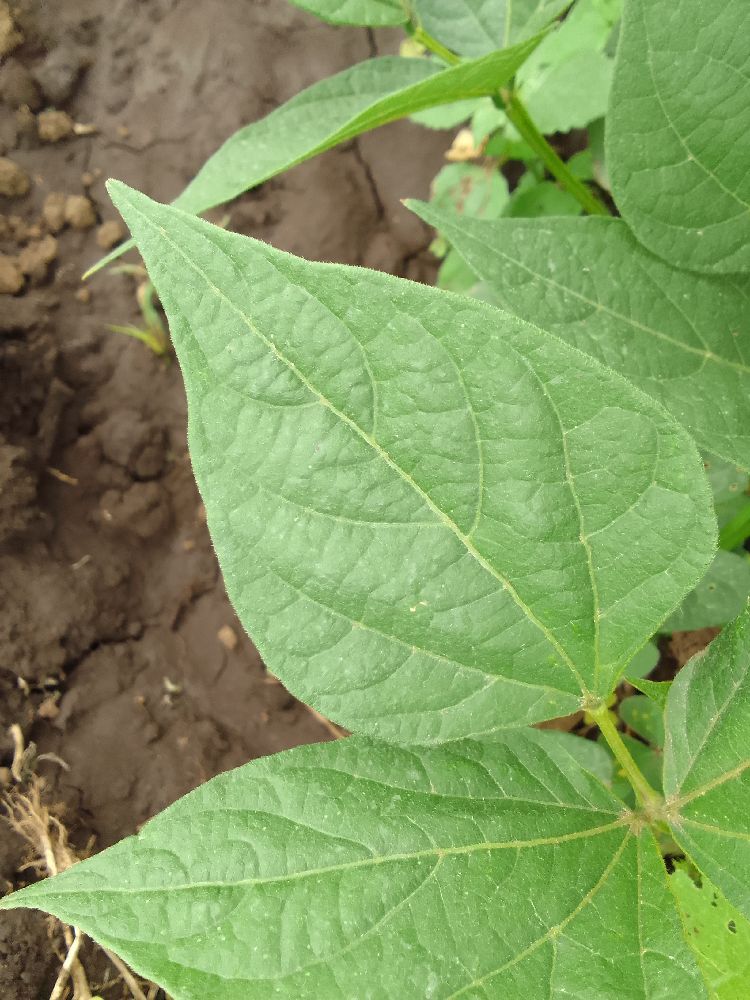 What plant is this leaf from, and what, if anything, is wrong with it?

common bean, healthy
